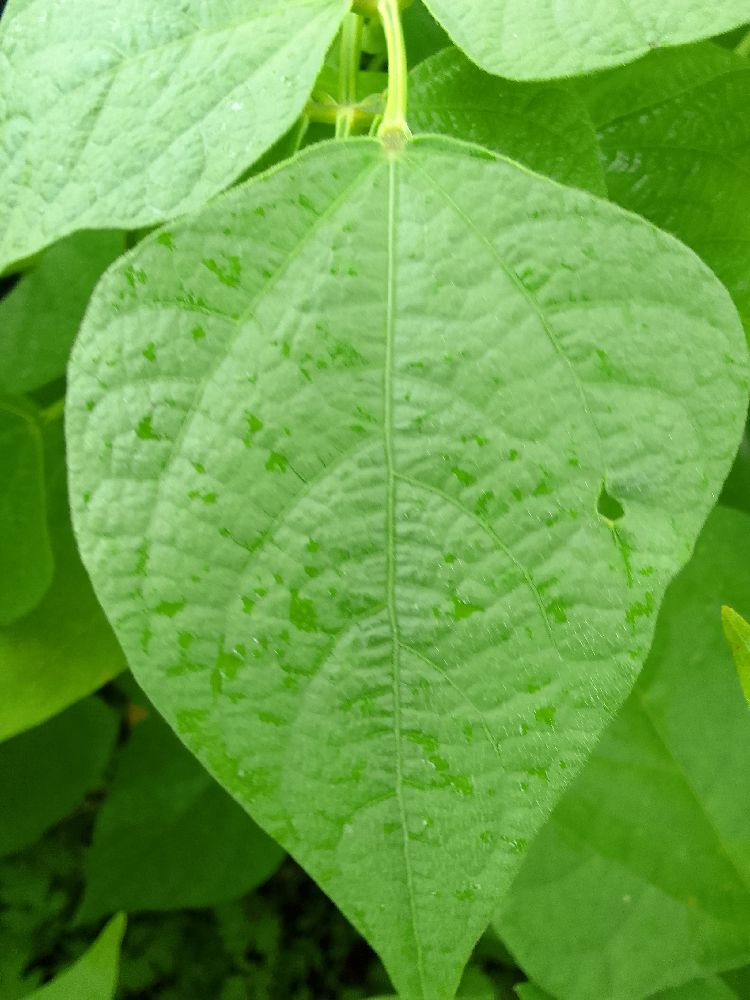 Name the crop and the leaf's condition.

common bean, healthy
